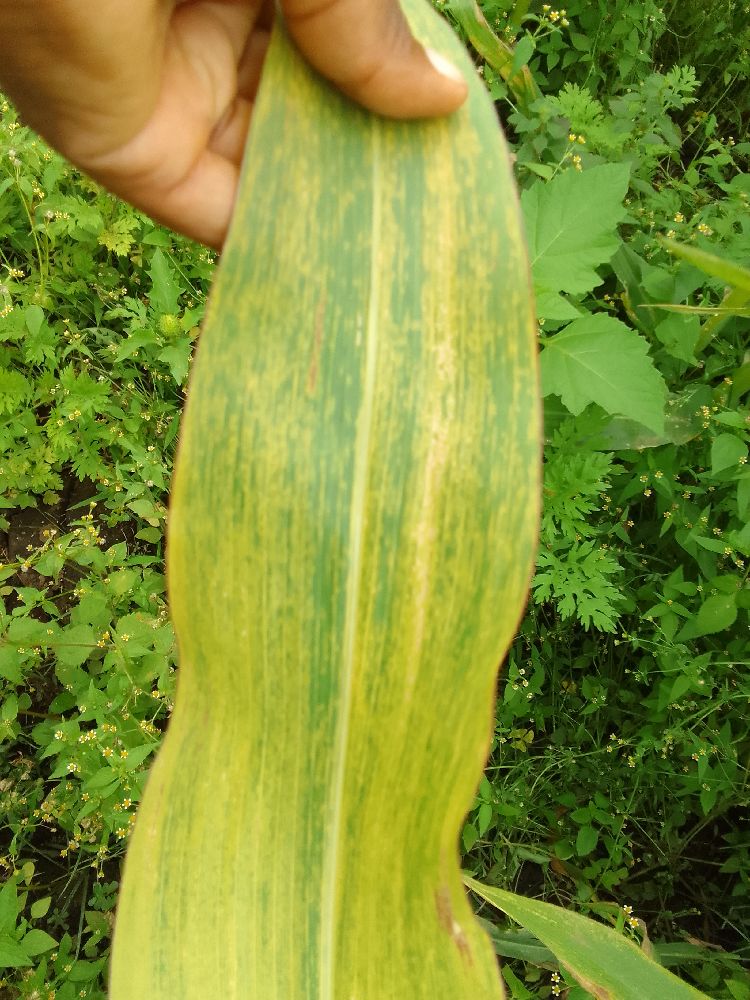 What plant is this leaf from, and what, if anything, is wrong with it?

maize, maize lethal necrosis
